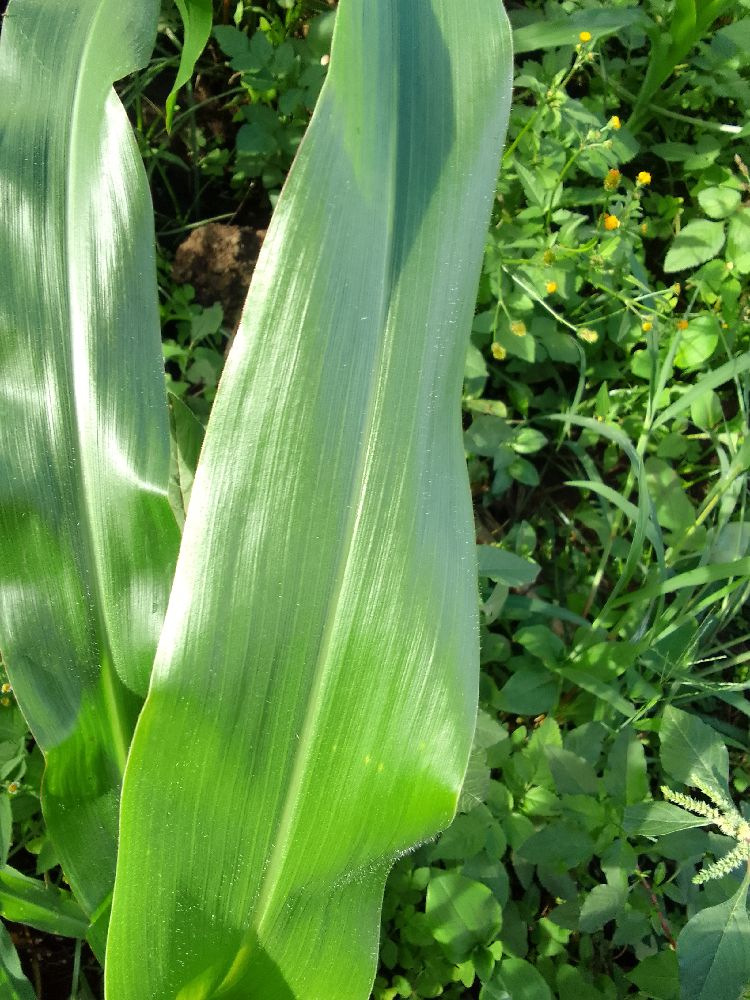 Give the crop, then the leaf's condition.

maize, healthy
